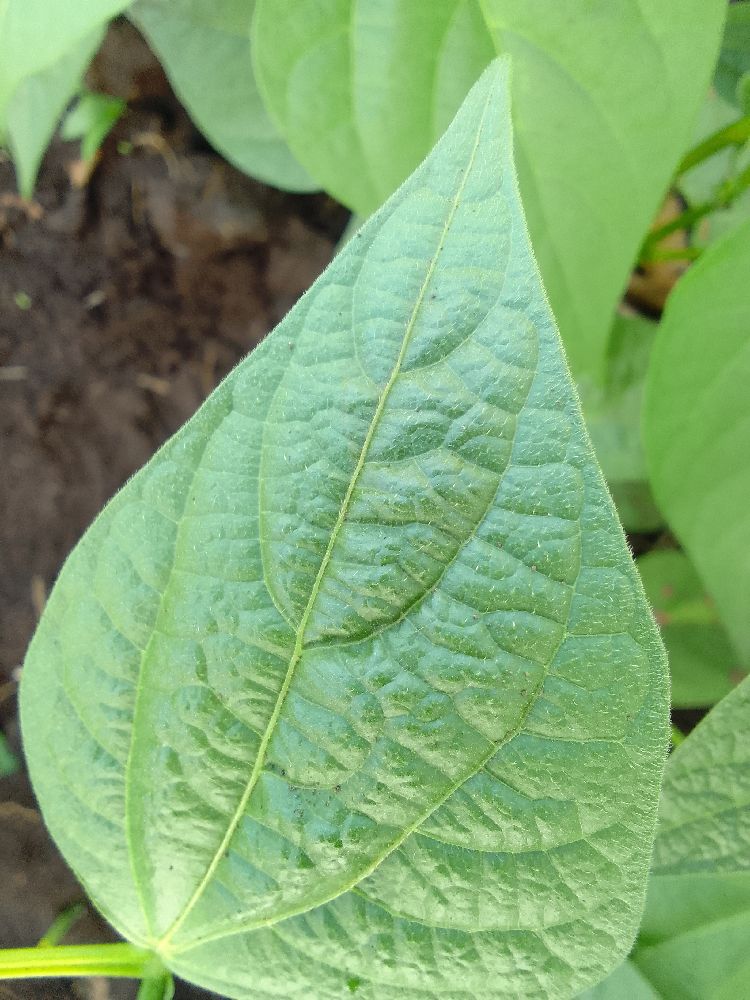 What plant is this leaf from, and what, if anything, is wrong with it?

common bean, healthy
